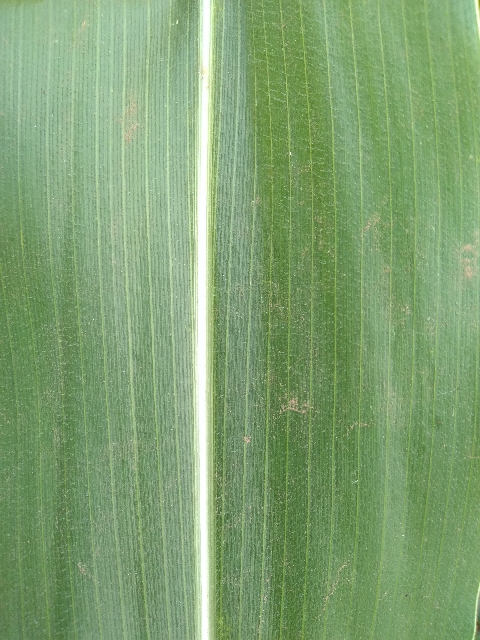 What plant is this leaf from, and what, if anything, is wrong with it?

maize, healthy
